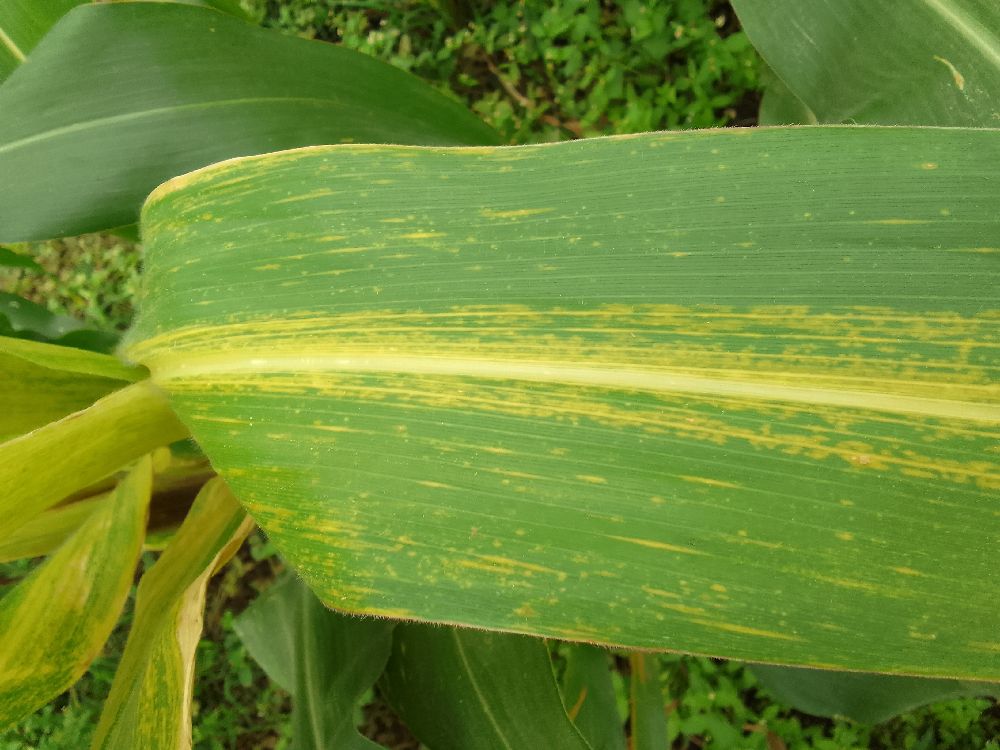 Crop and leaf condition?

maize, maize lethal necrosis
